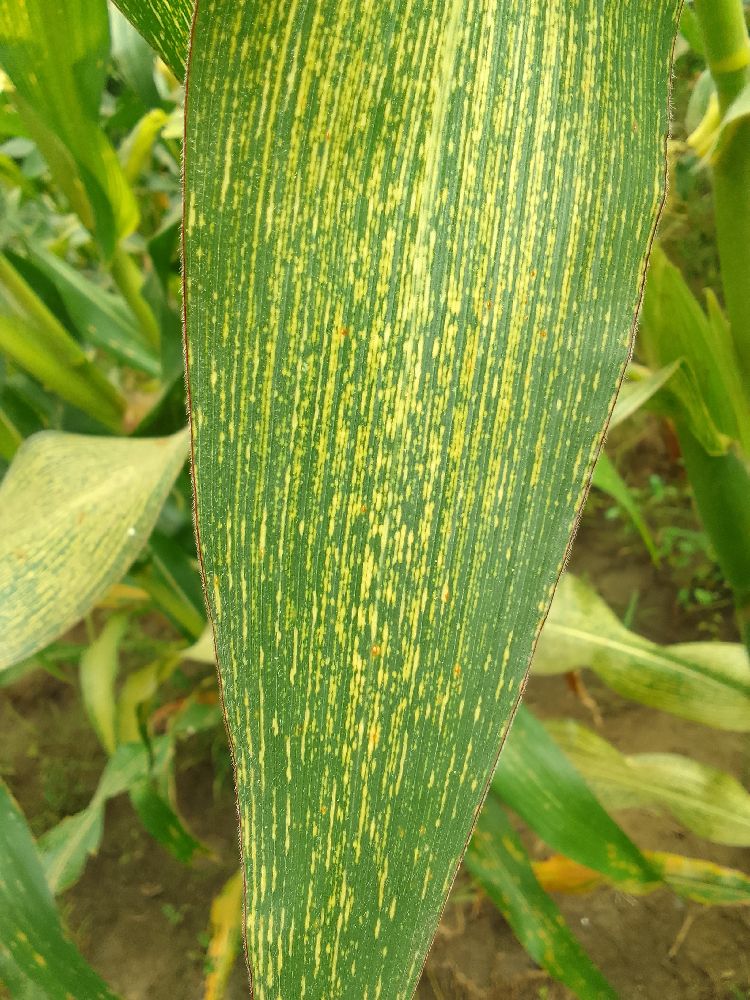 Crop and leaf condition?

maize, maize streak virus
